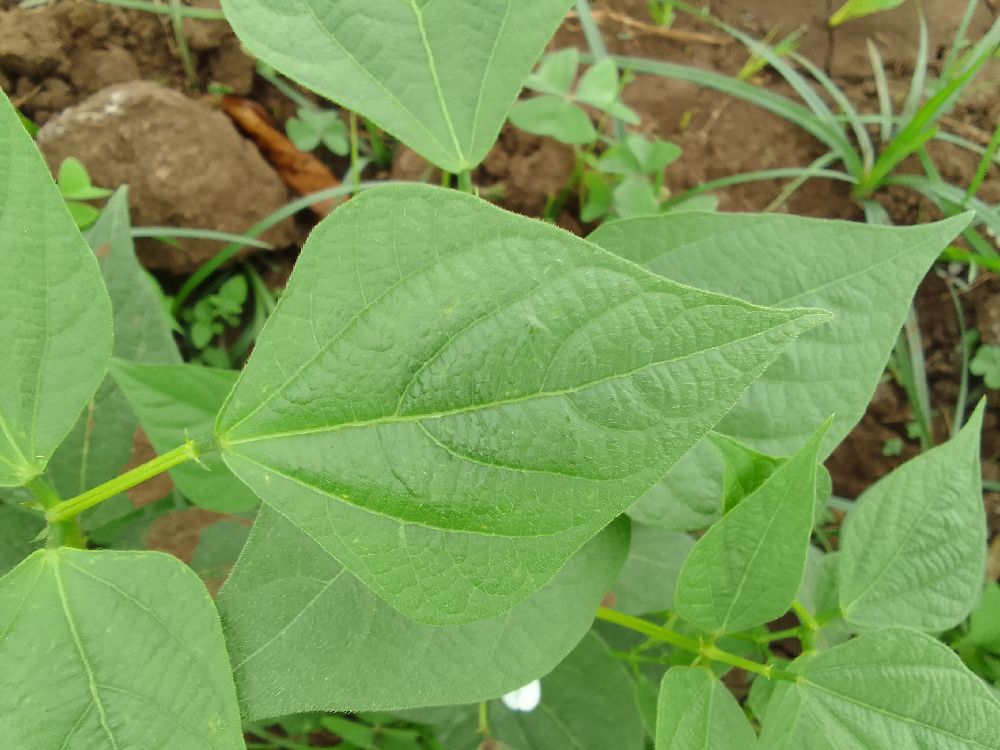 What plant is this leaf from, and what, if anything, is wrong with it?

common bean, healthy
